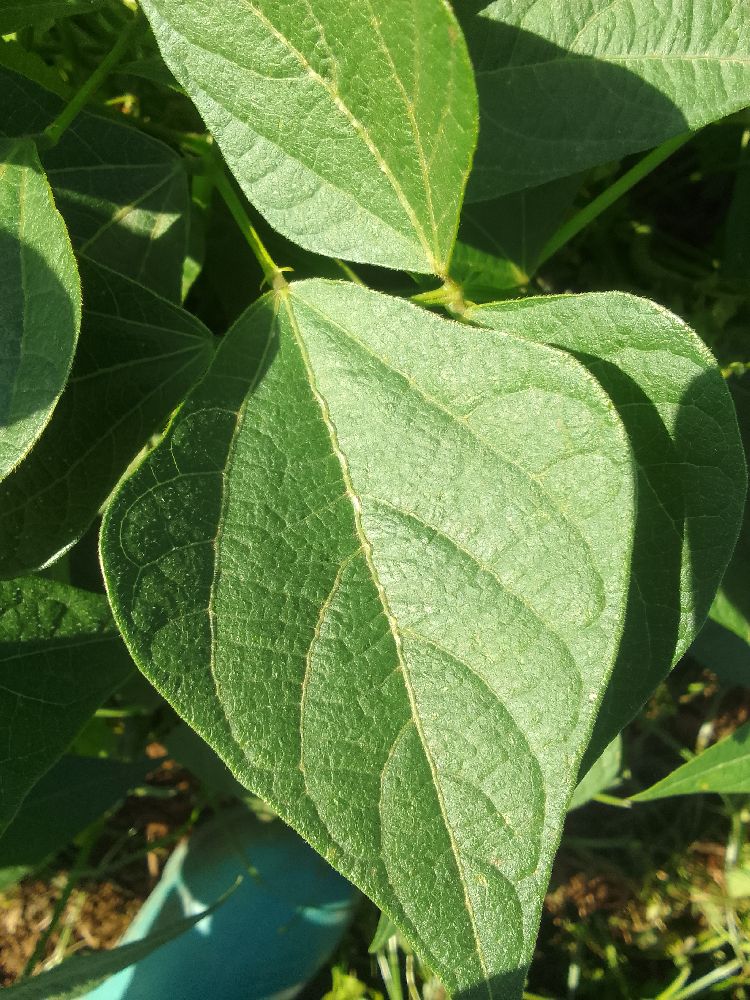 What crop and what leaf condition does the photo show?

common bean, healthy
